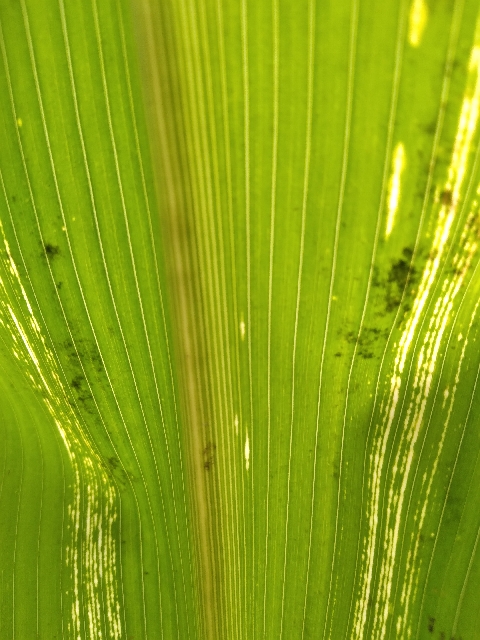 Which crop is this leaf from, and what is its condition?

maize, maize streak virus
